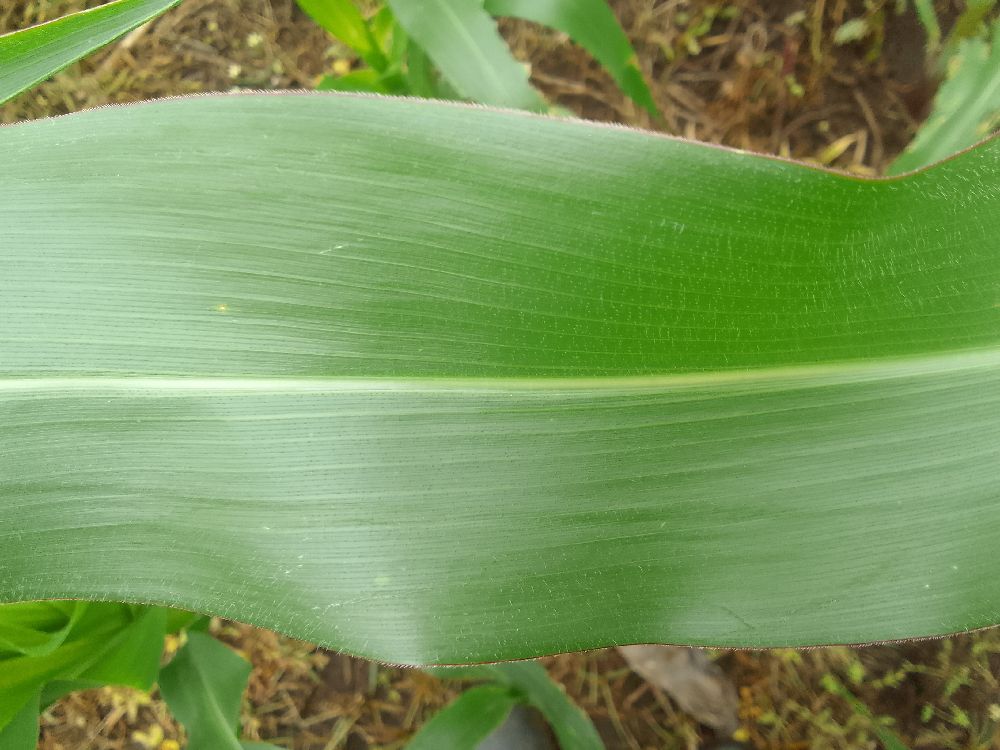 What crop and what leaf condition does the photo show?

maize, healthy
